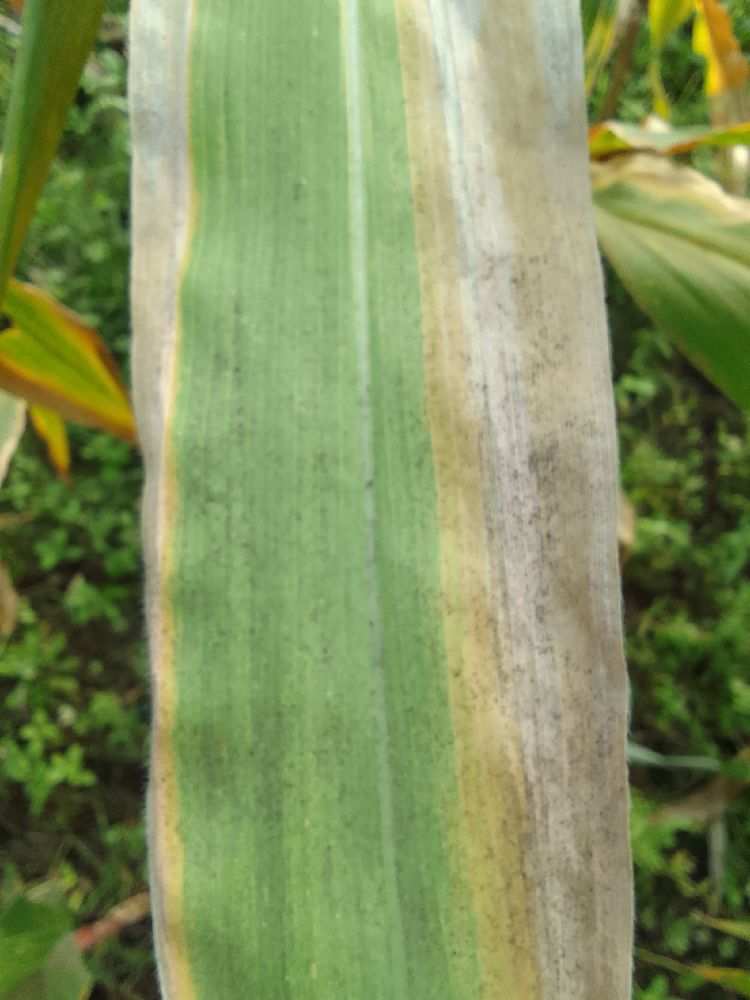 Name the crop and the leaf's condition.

maize, maize lethal necrosis
